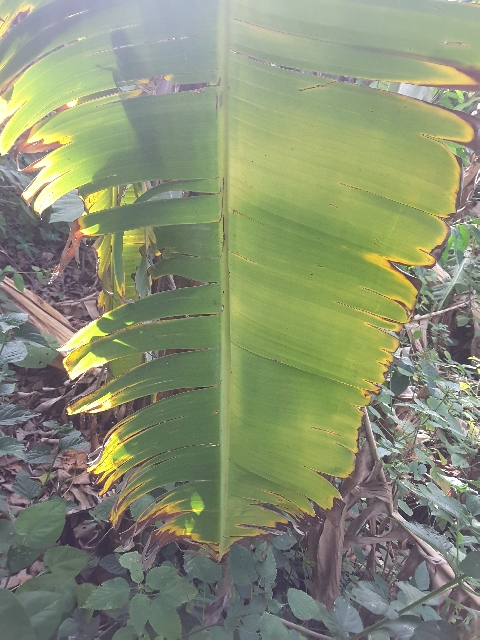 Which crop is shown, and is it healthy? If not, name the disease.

banana, fusarium wilt race 1
